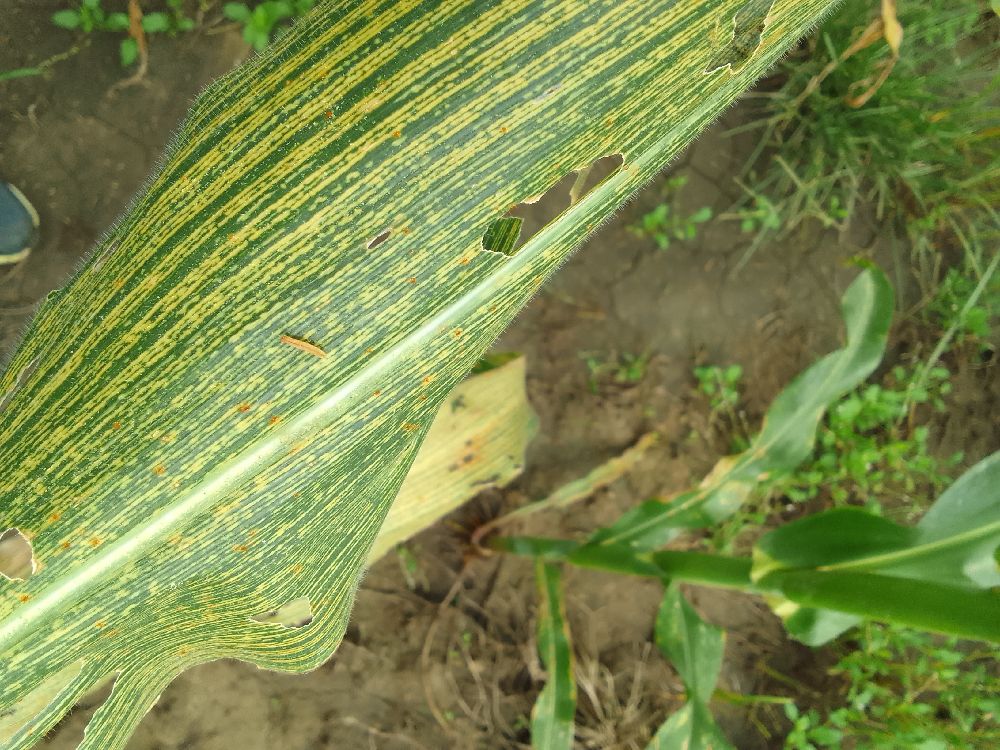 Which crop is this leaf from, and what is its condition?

maize, maize streak virus
